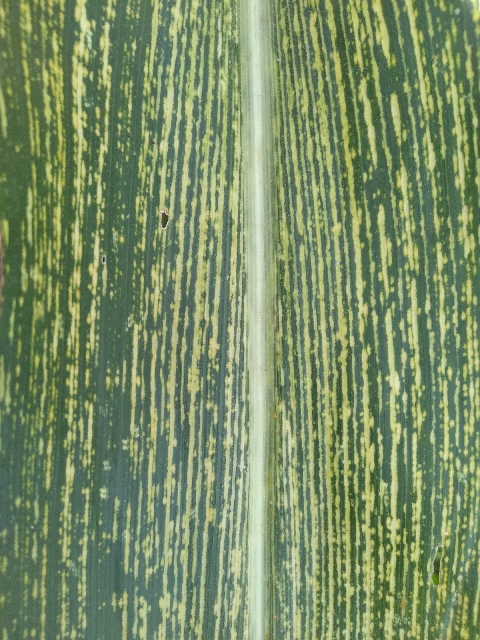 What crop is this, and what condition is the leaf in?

maize, maize streak virus
